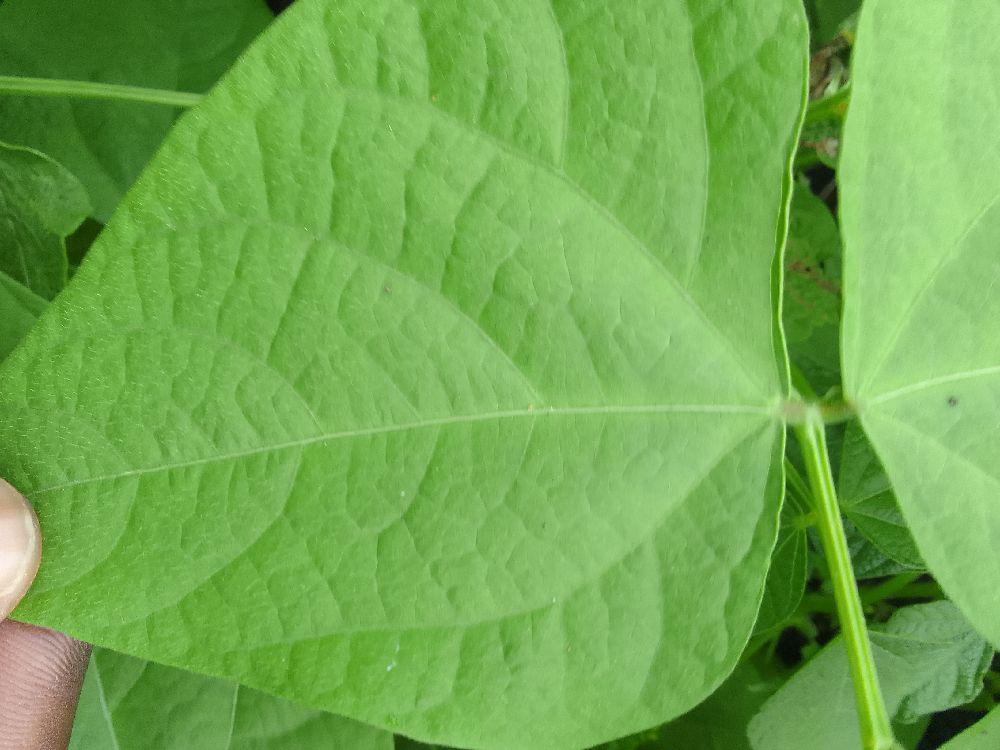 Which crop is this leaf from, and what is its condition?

common bean, healthy
